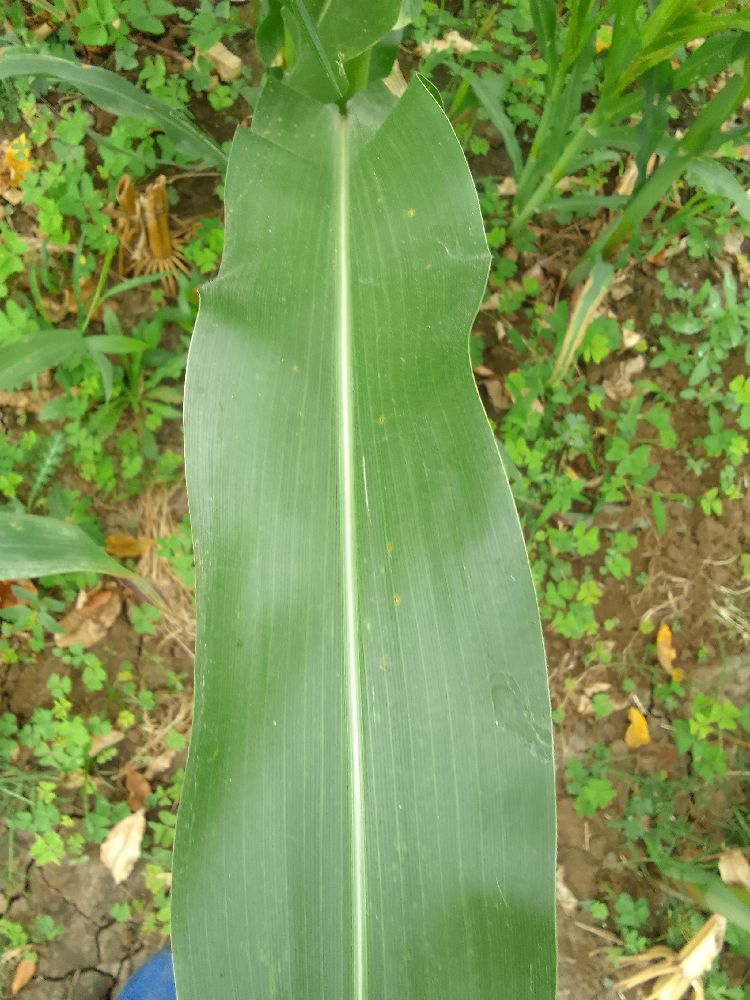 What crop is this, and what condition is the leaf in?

maize, healthy
